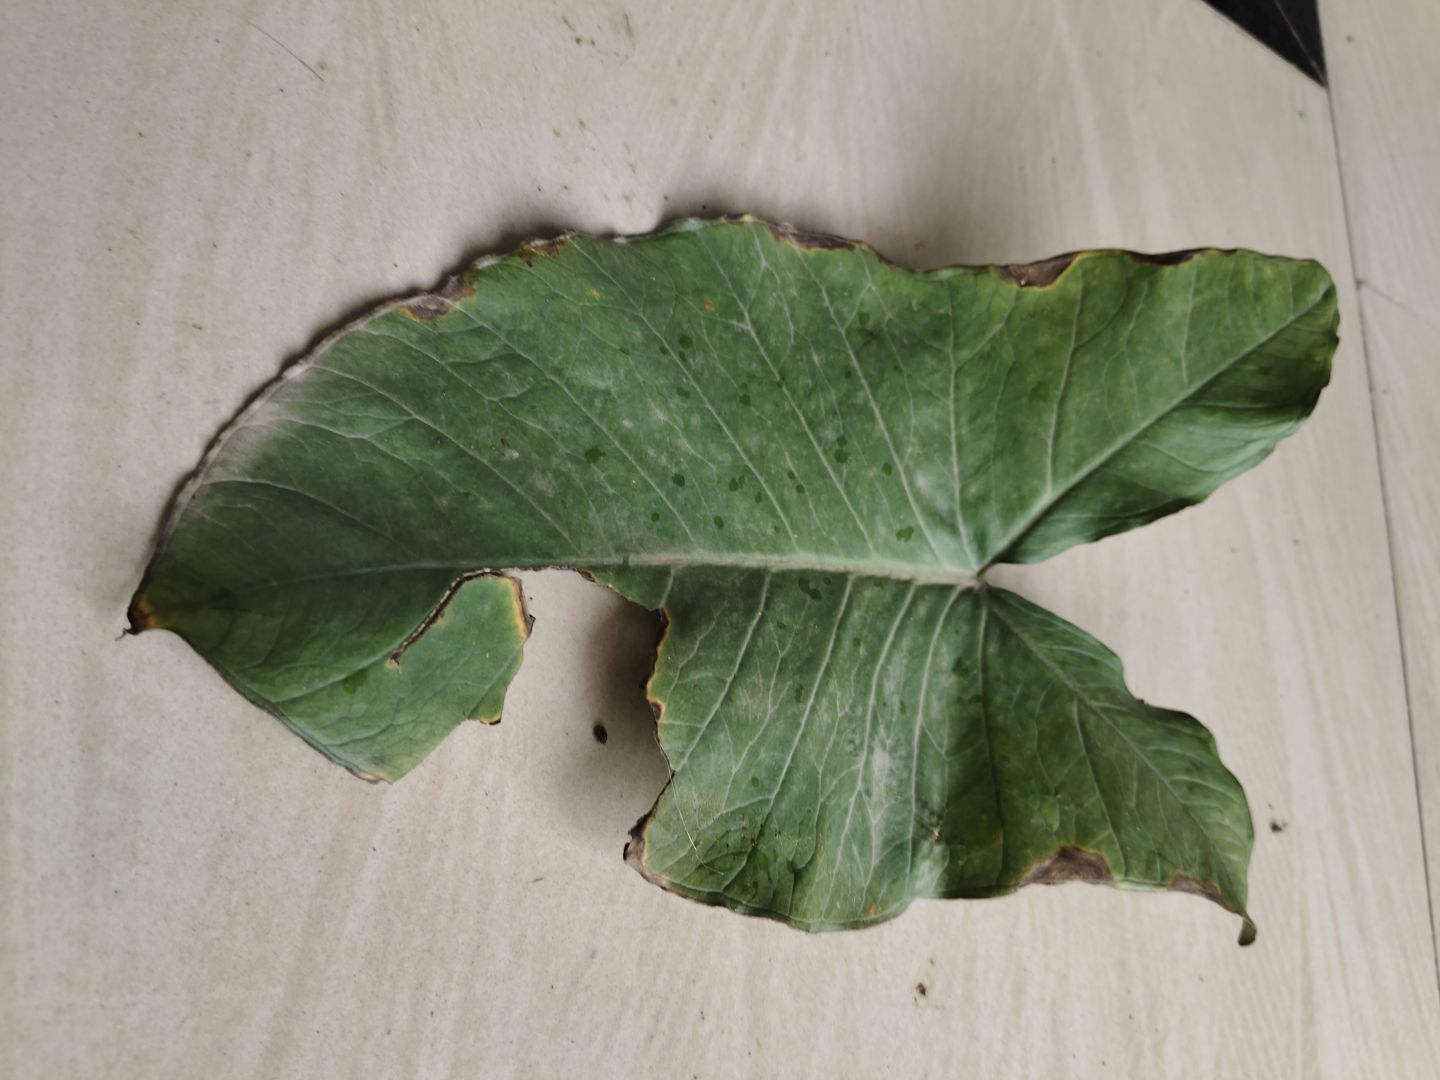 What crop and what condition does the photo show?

taro, leaf blight
